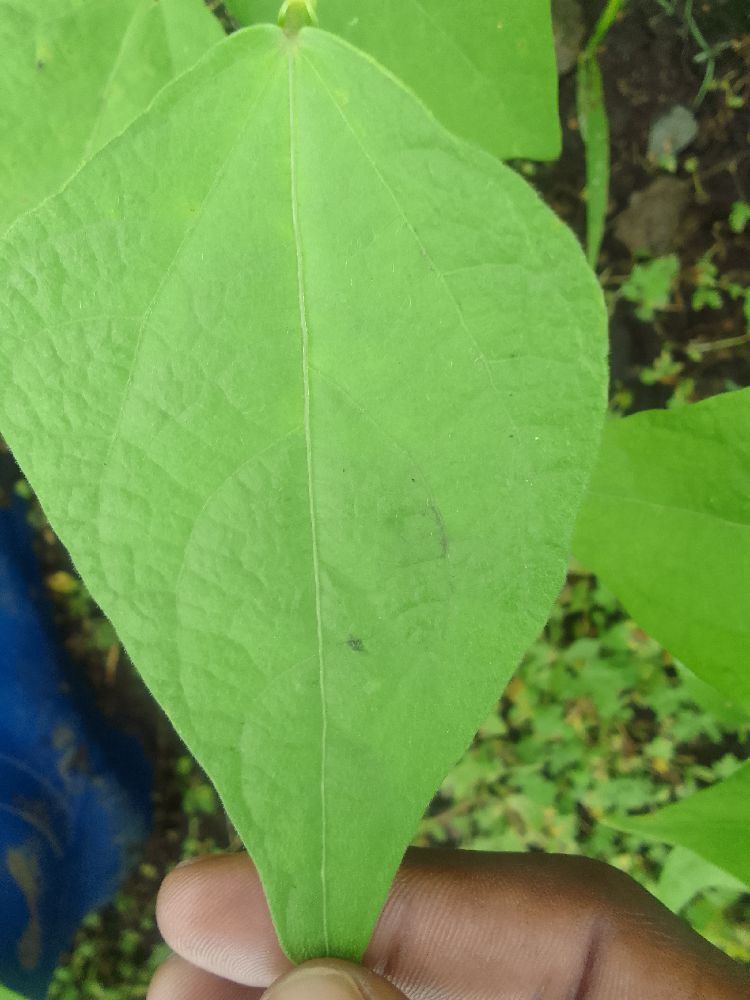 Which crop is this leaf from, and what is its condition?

common bean, healthy
